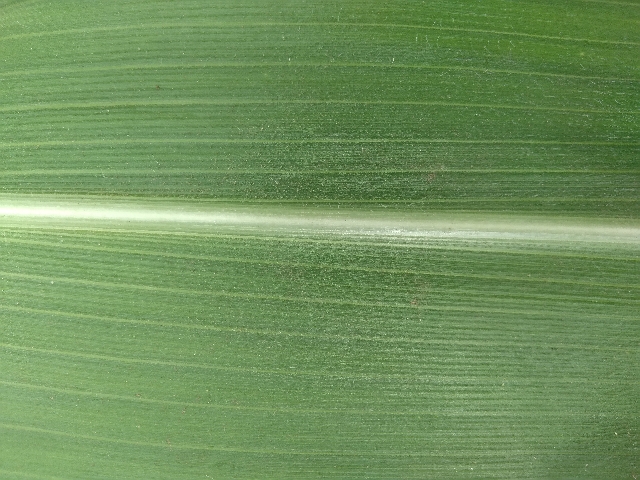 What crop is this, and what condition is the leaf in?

maize, healthy
